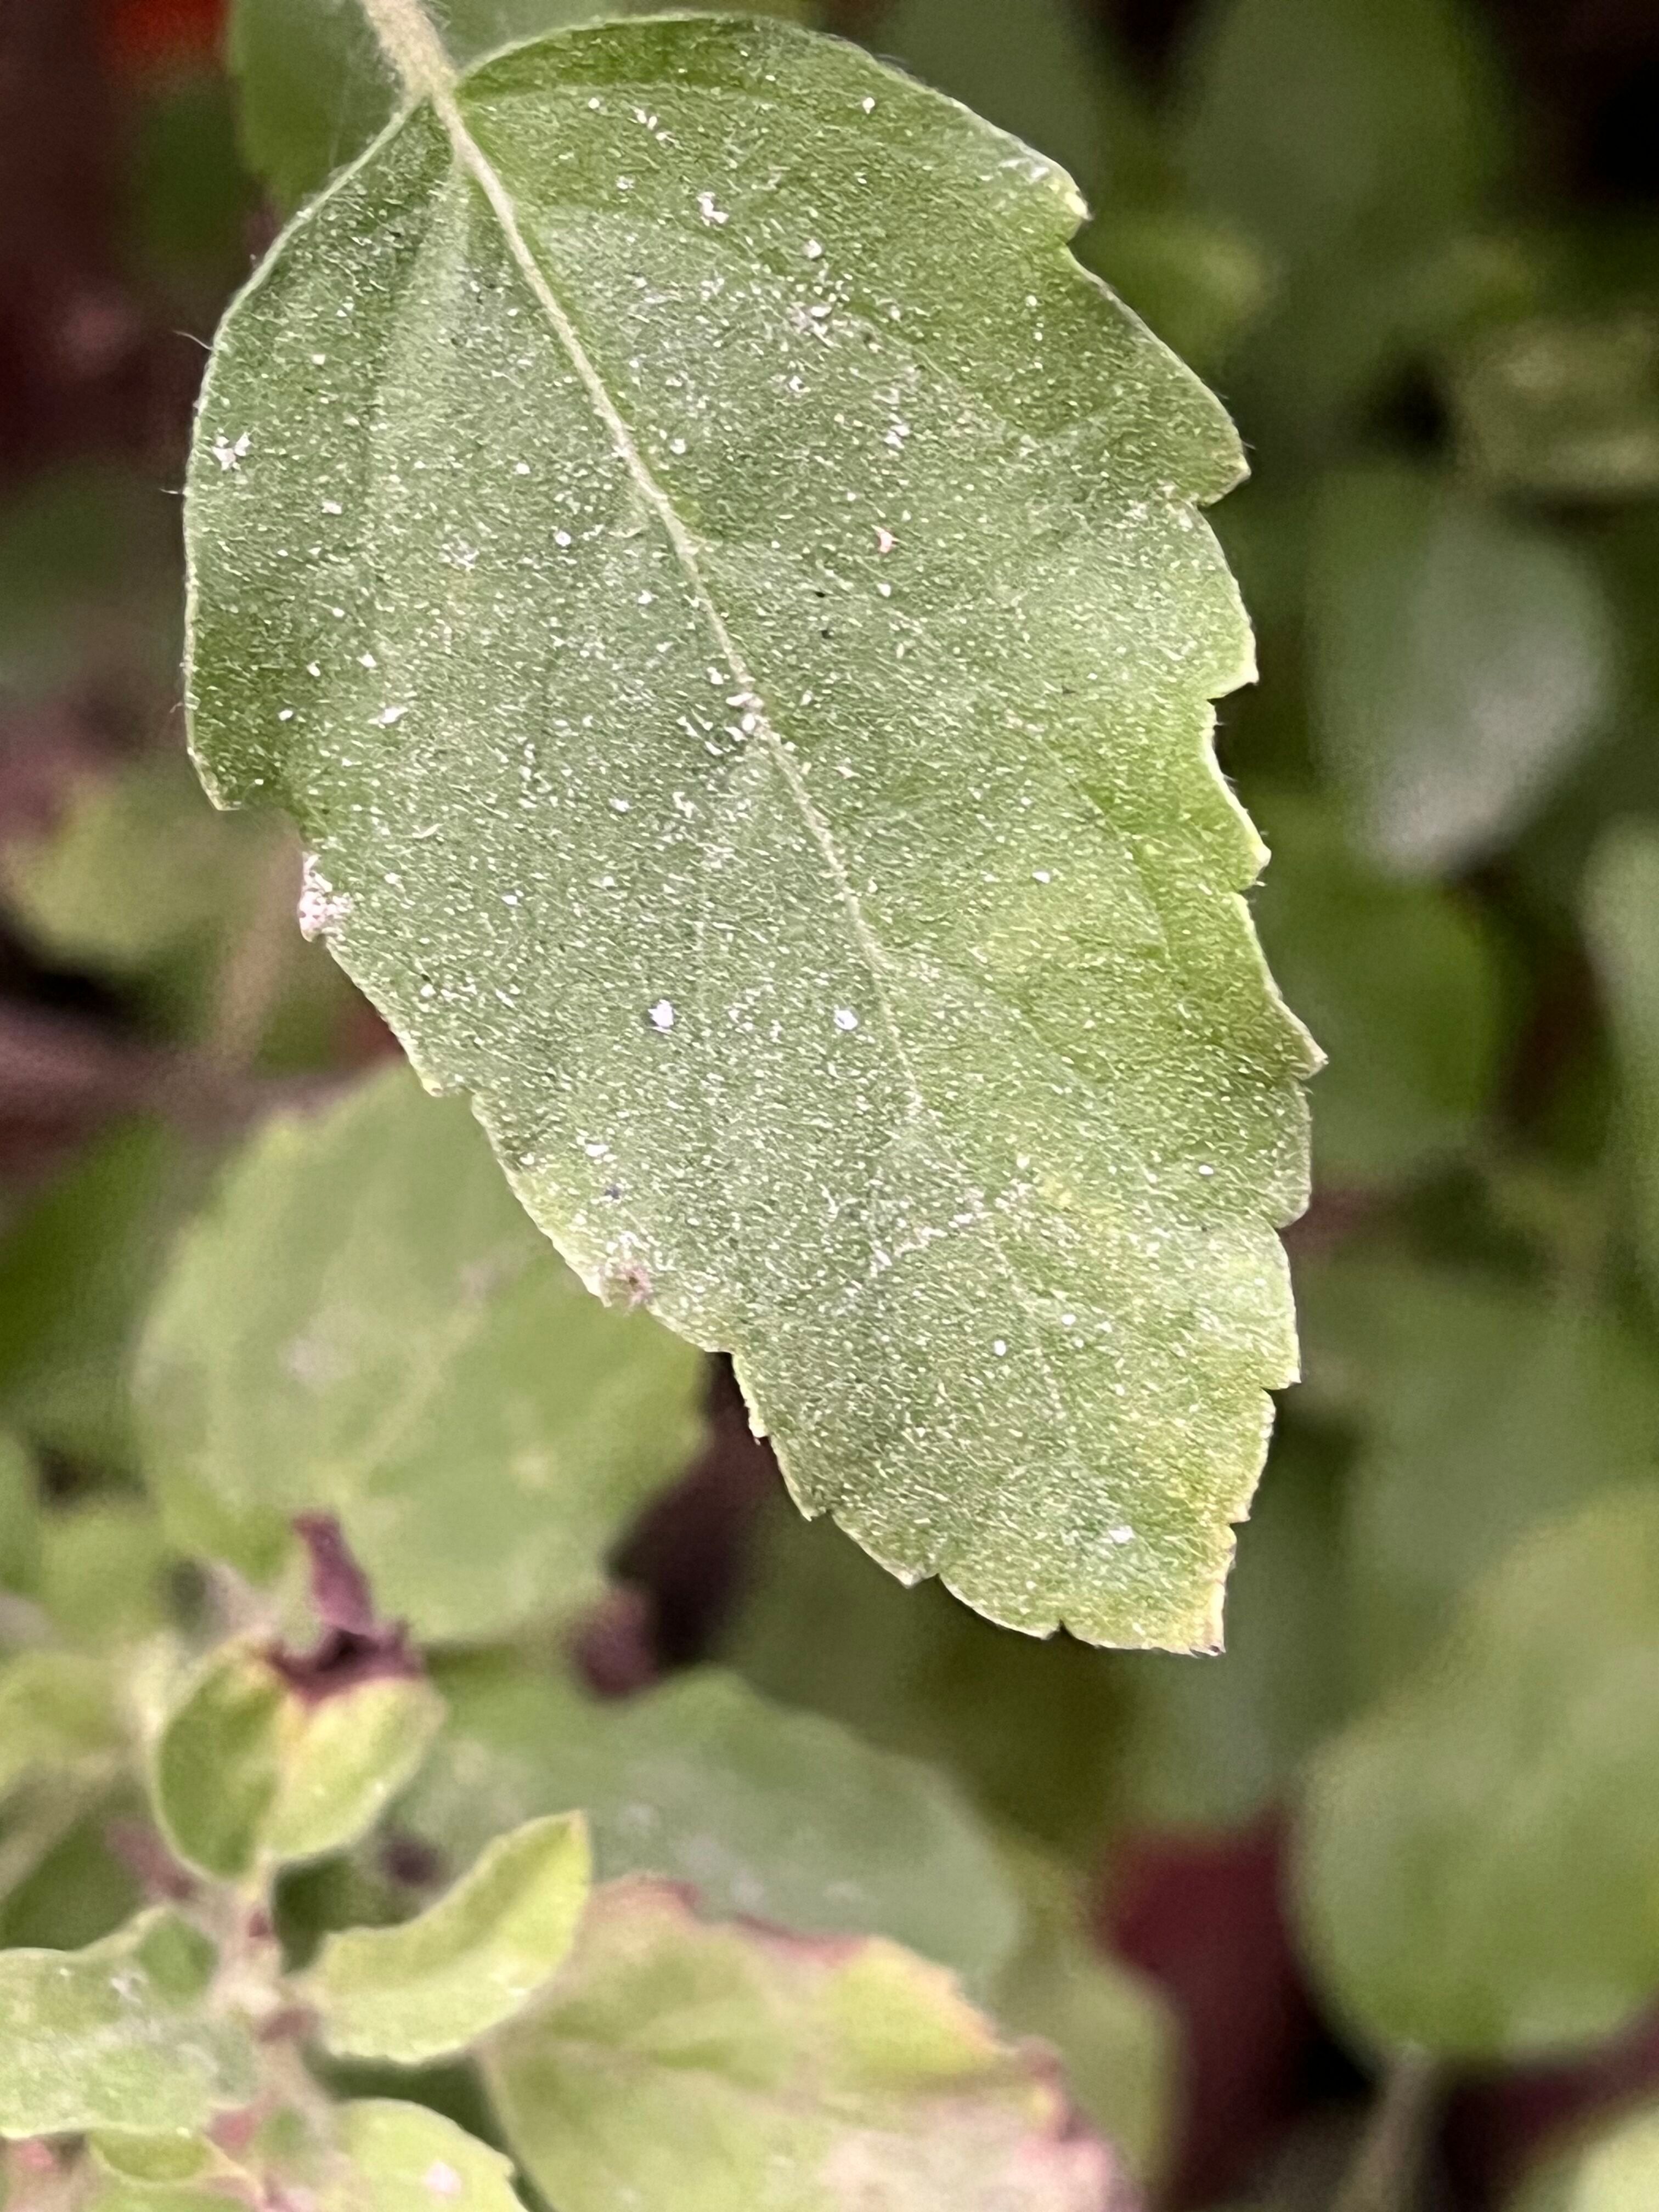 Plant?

tulshi
